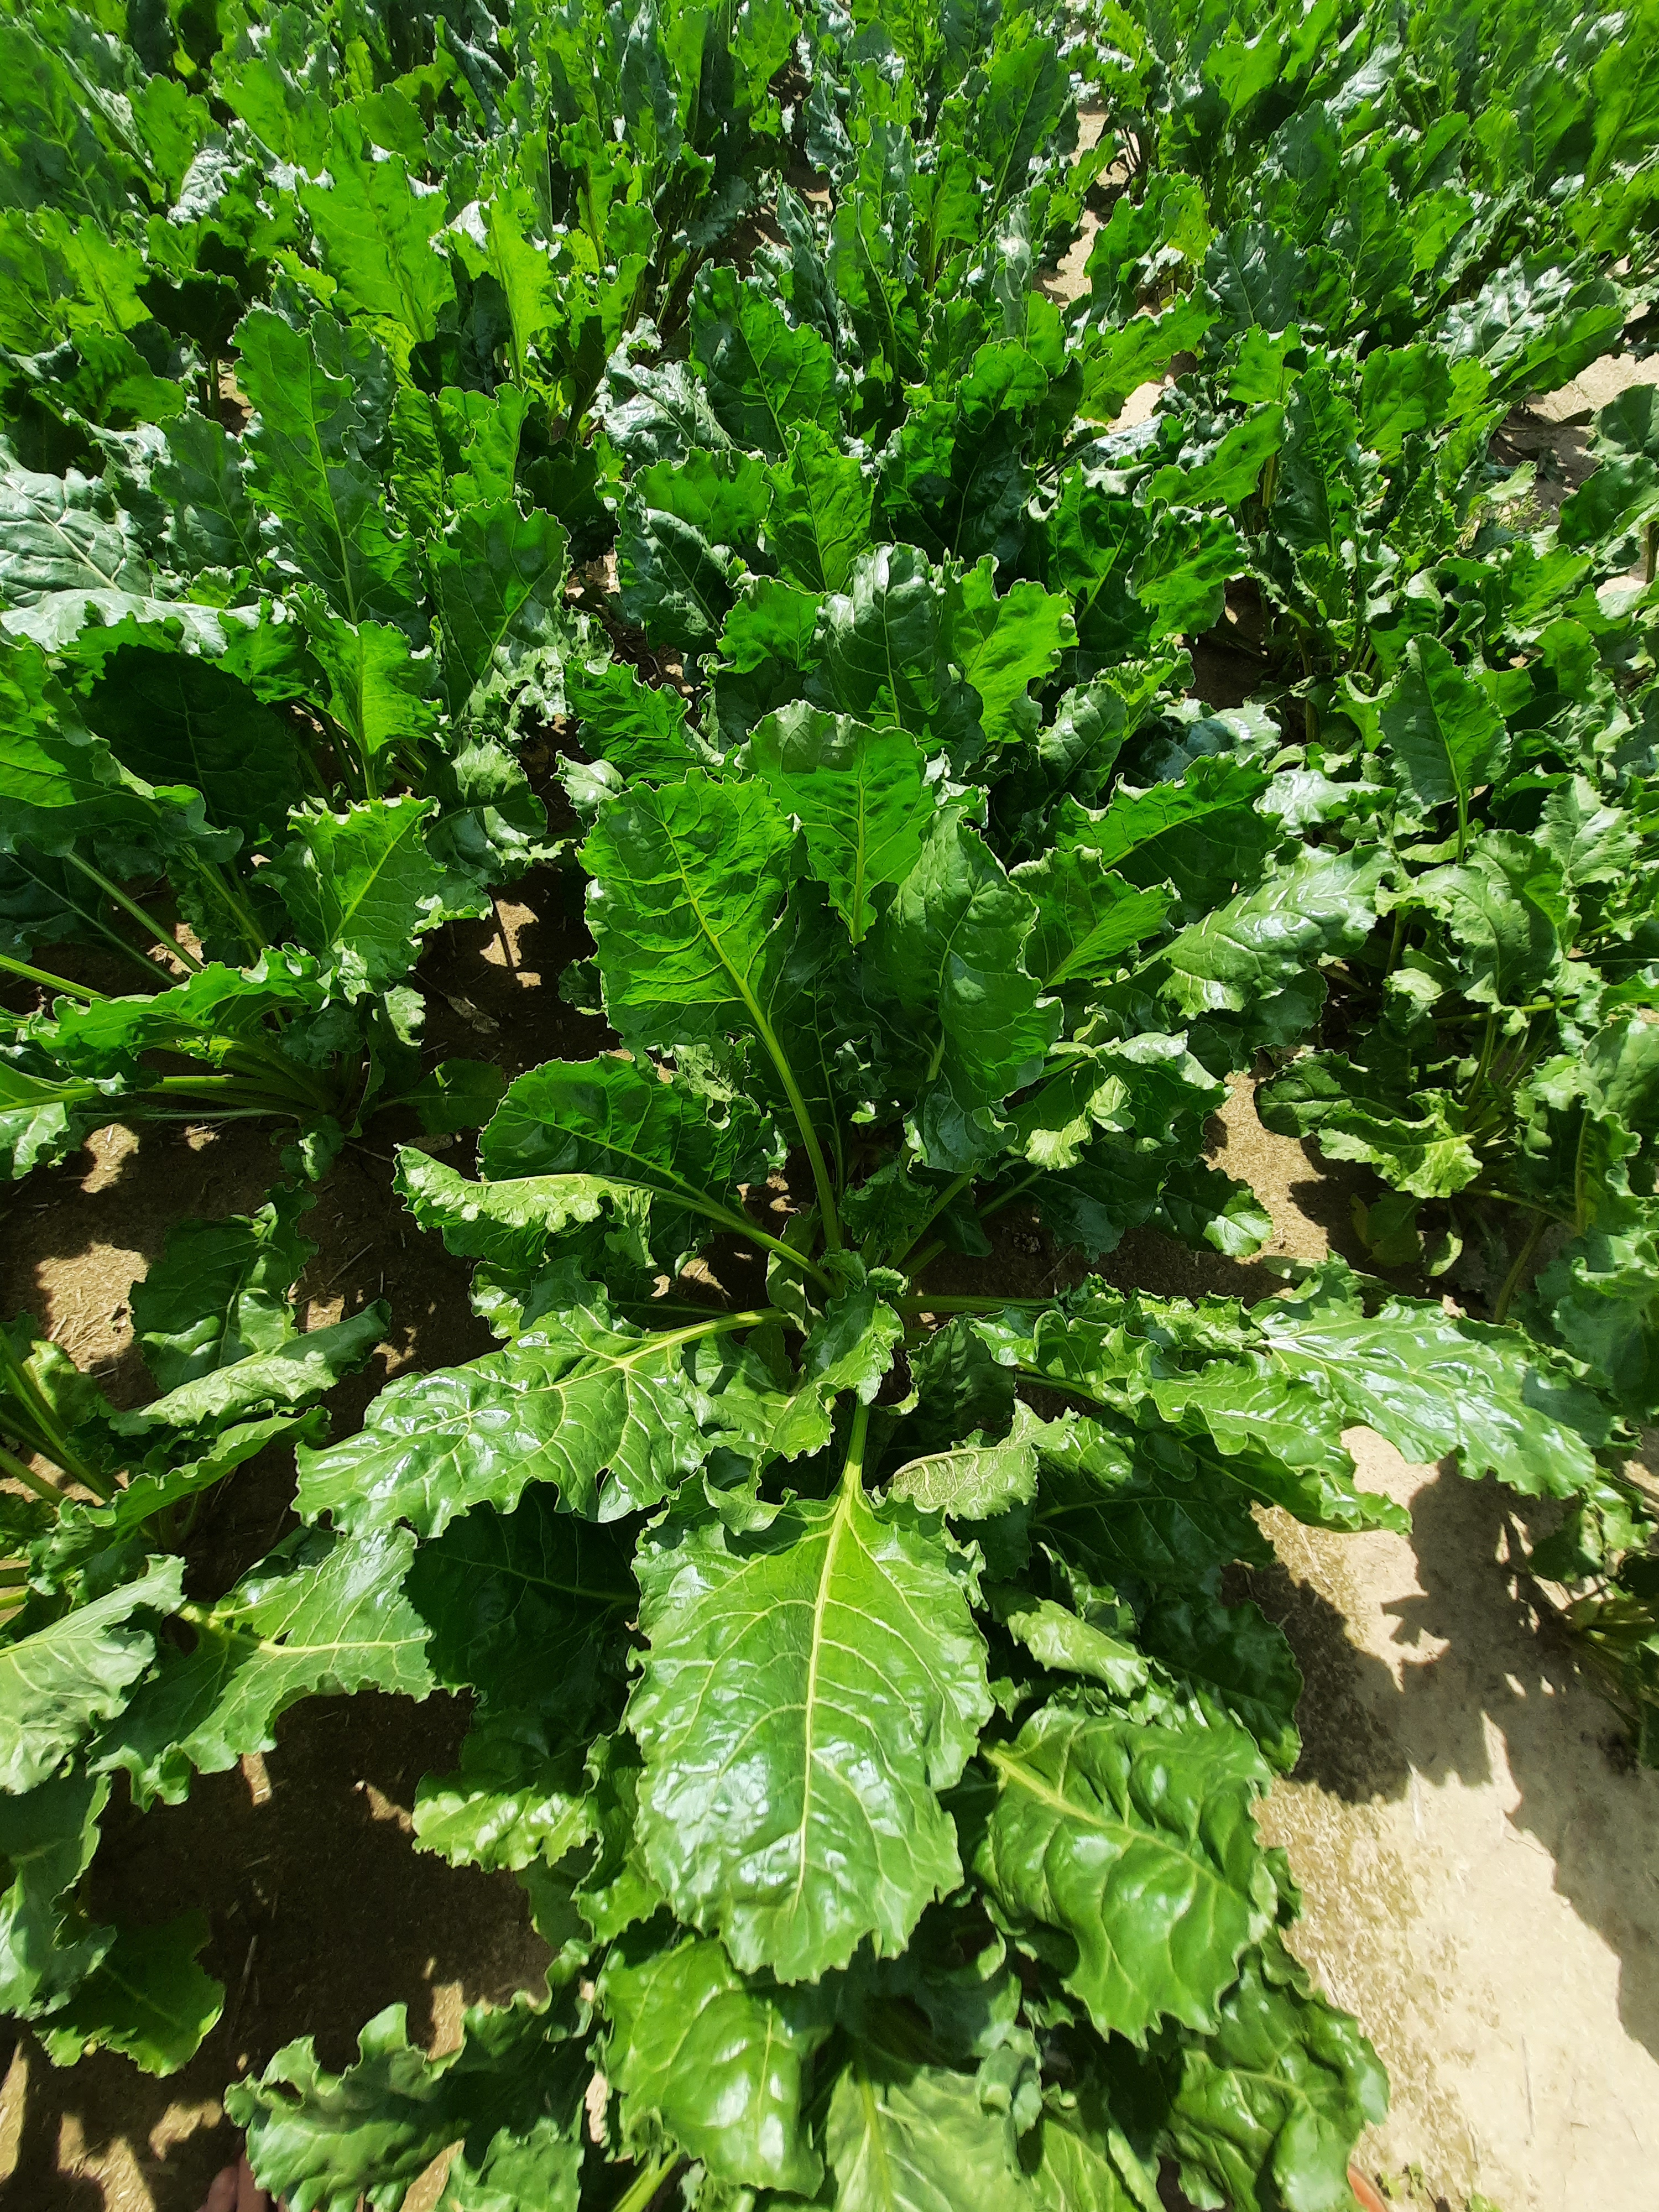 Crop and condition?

beet, unaffected
